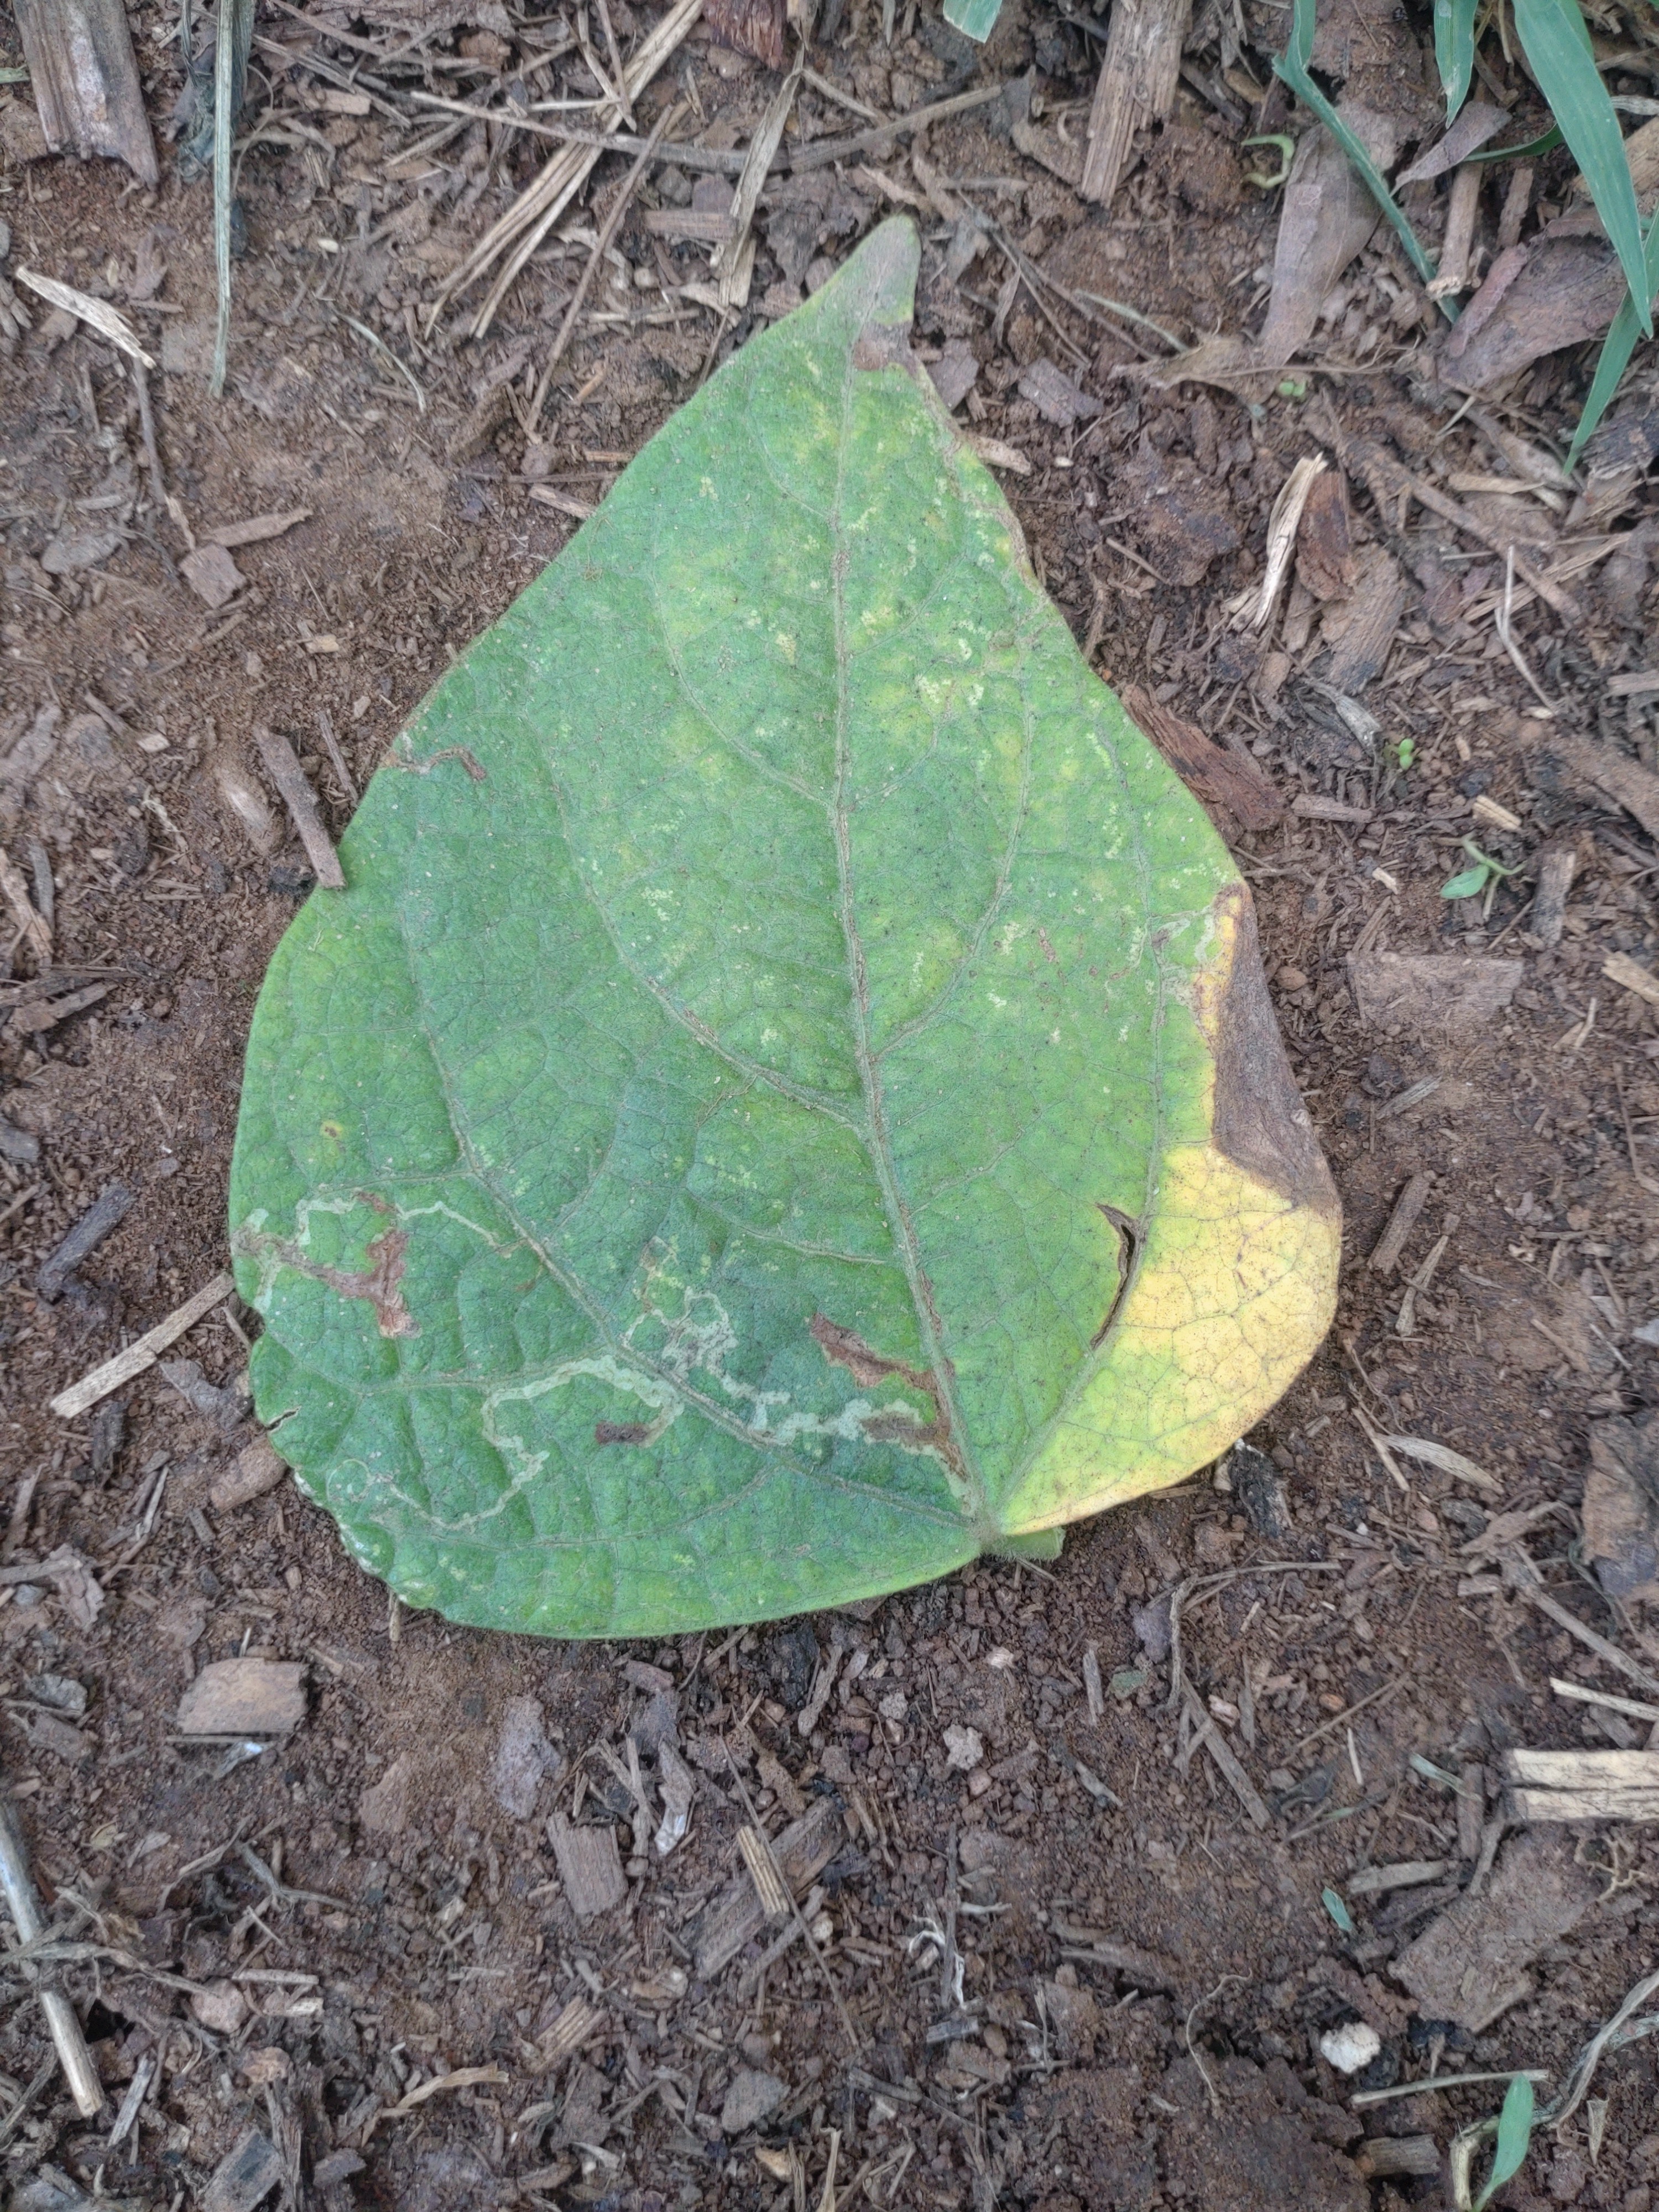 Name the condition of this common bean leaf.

rust
